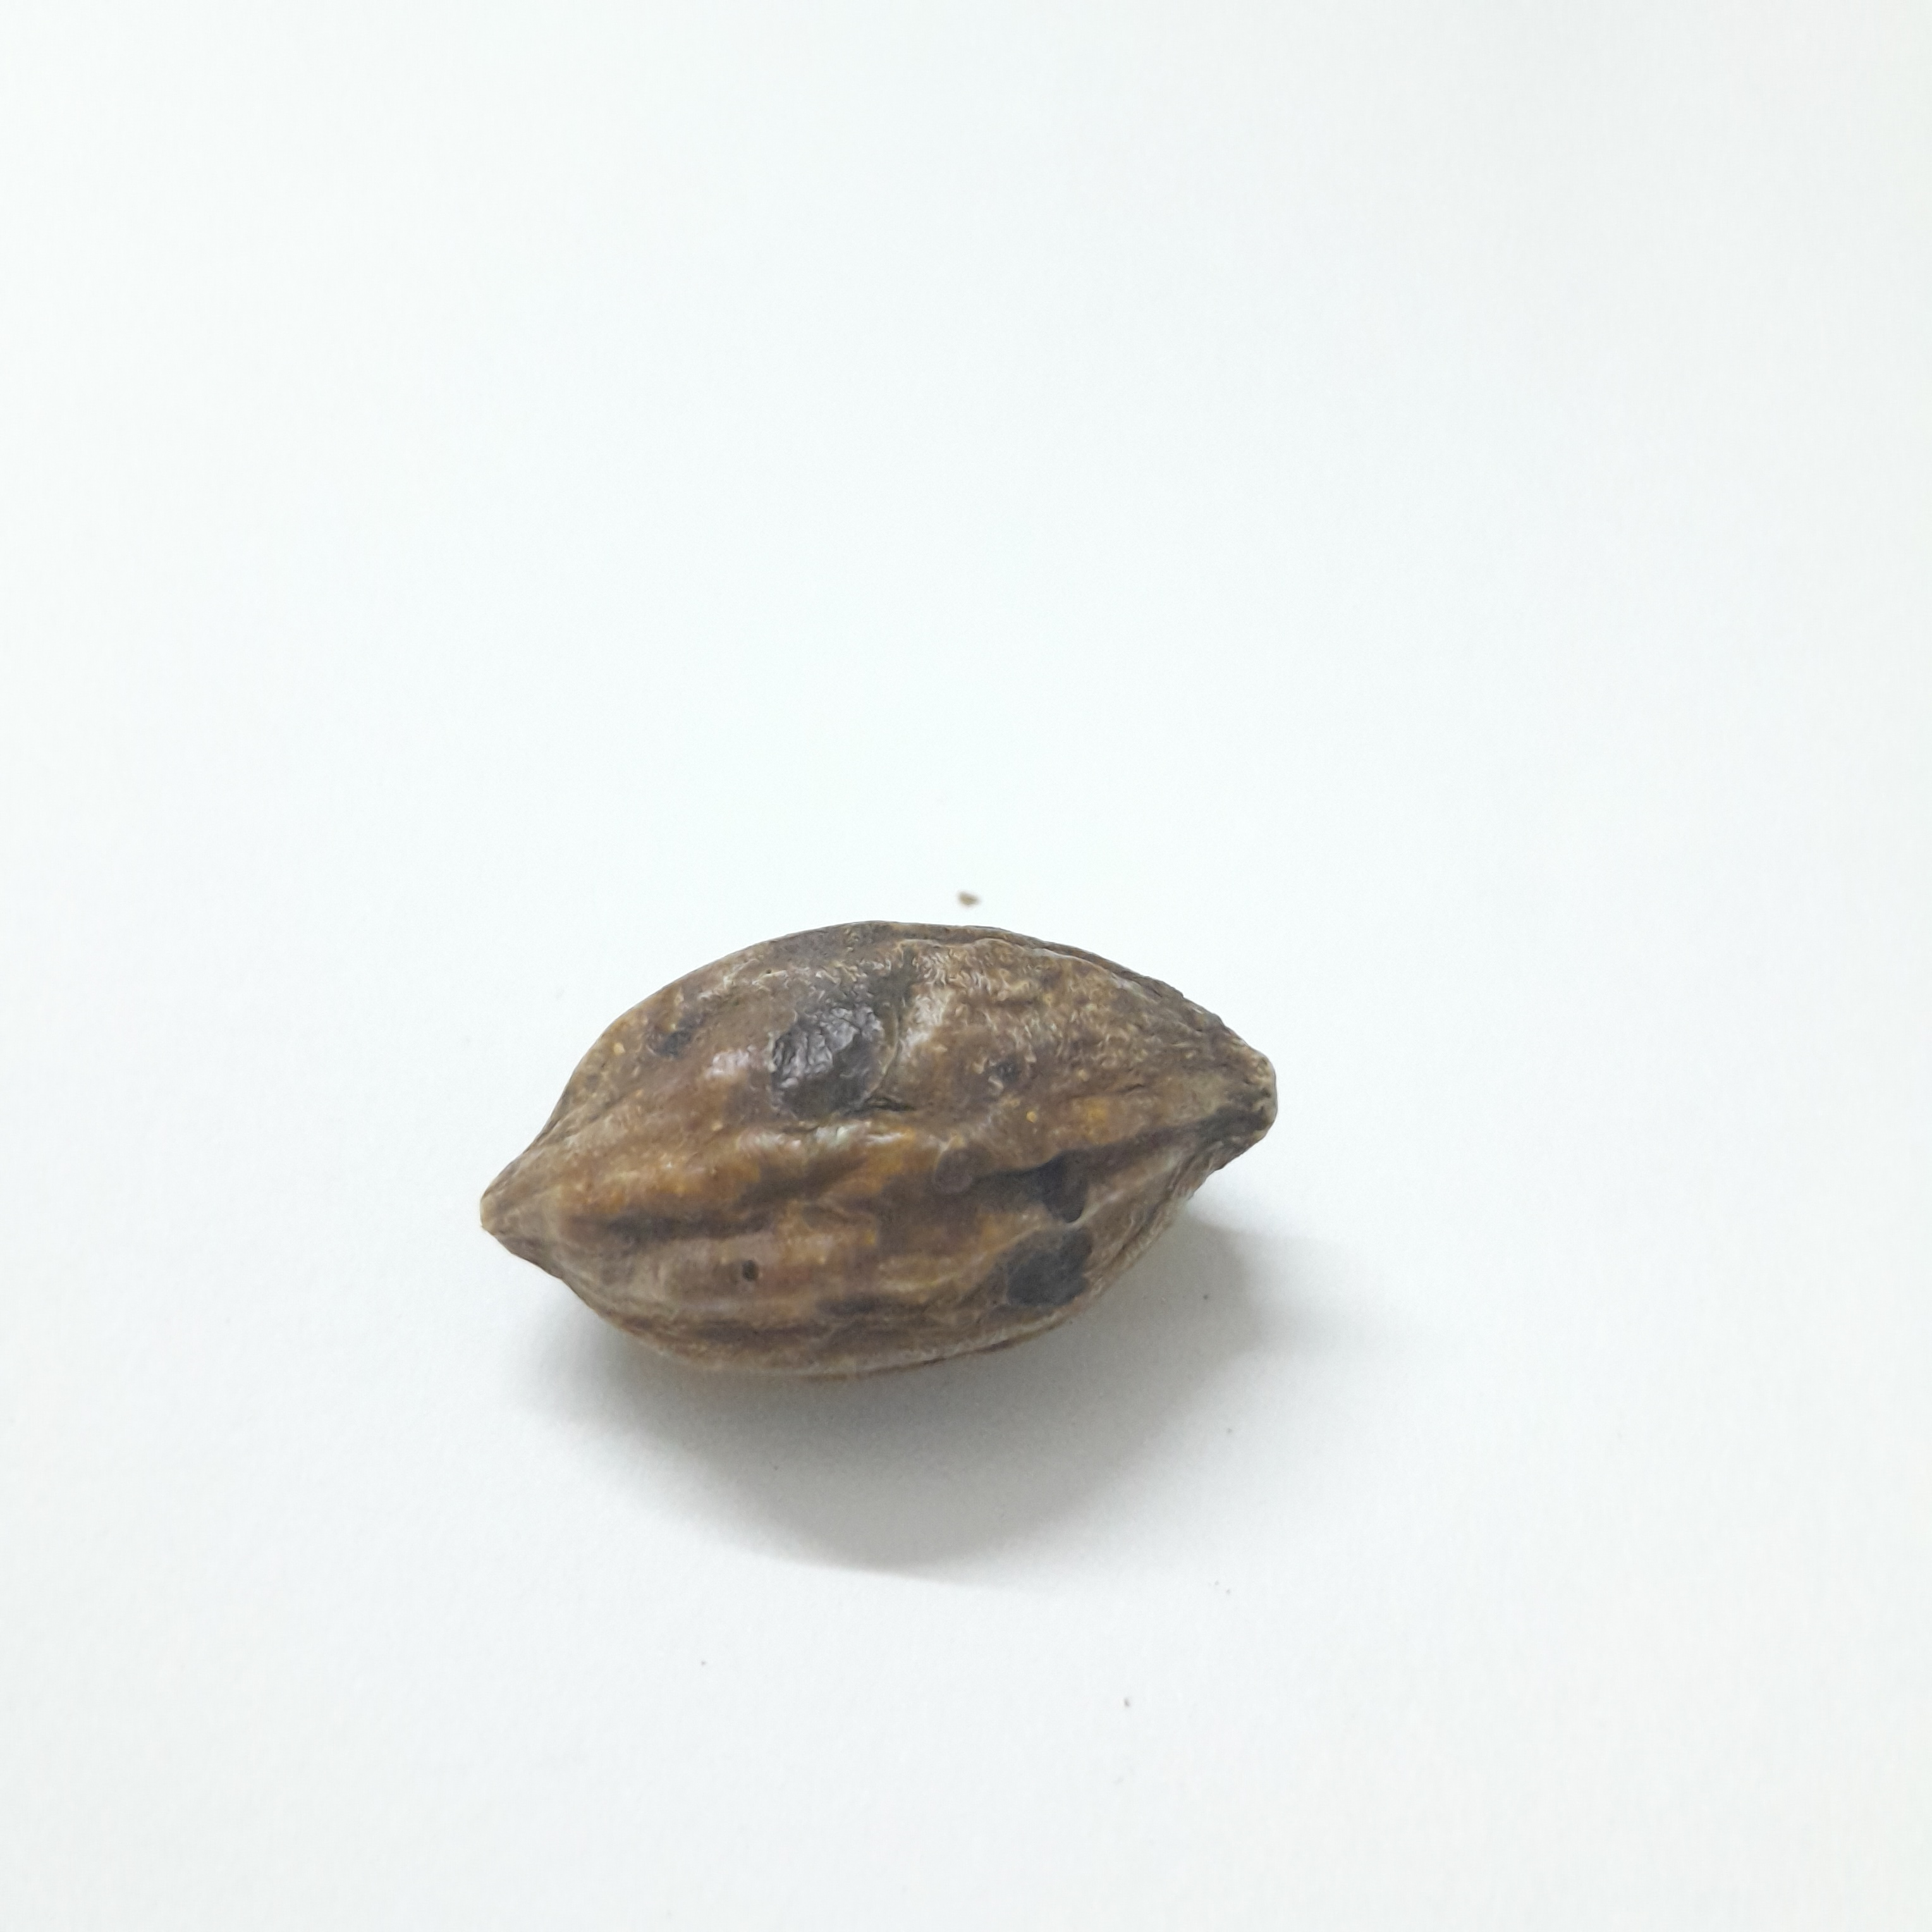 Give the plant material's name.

hirdaa
